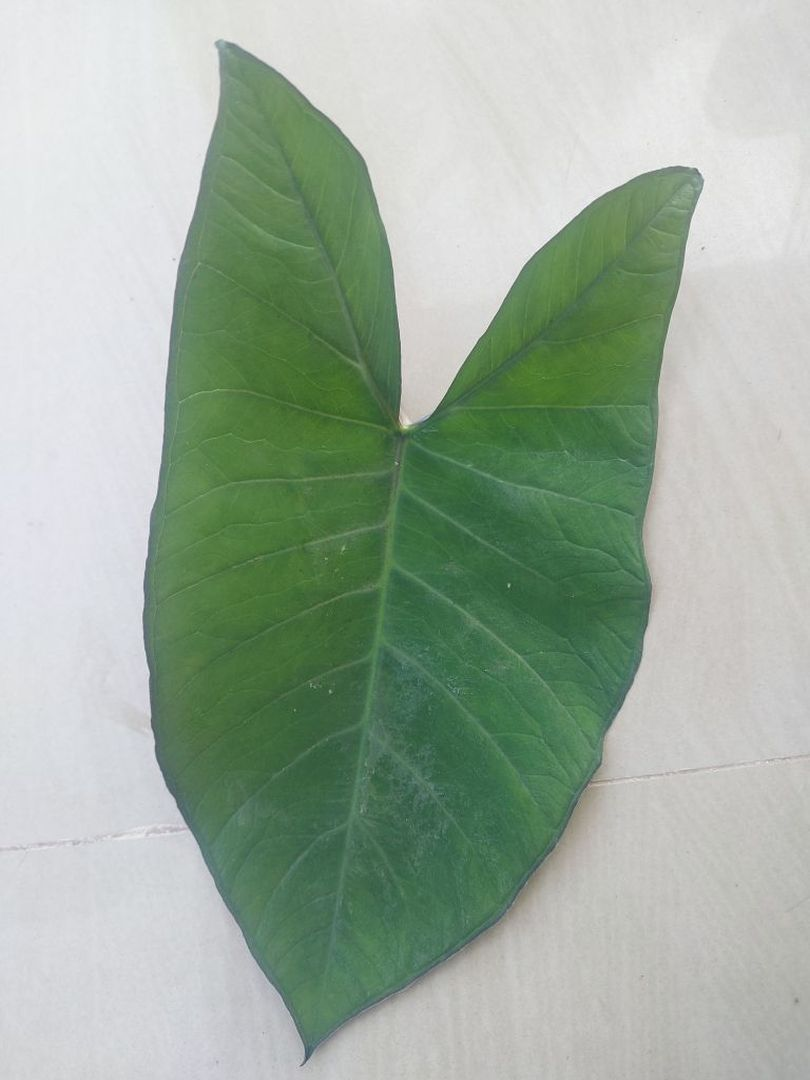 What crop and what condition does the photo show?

taro, healthy
